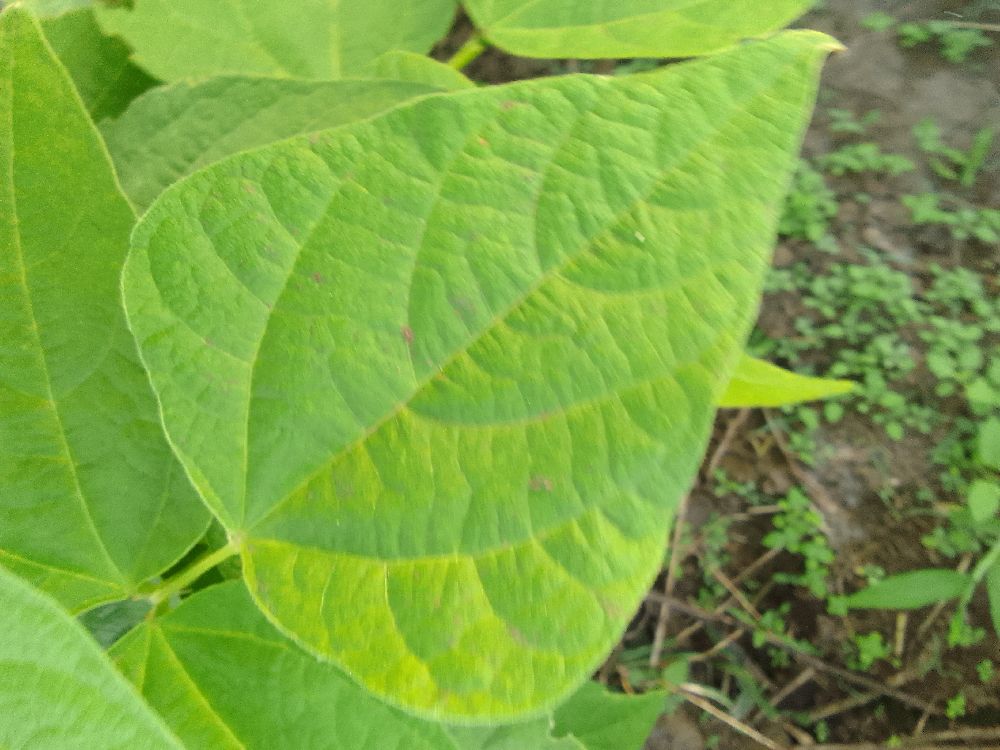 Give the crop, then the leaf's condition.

common bean, healthy
